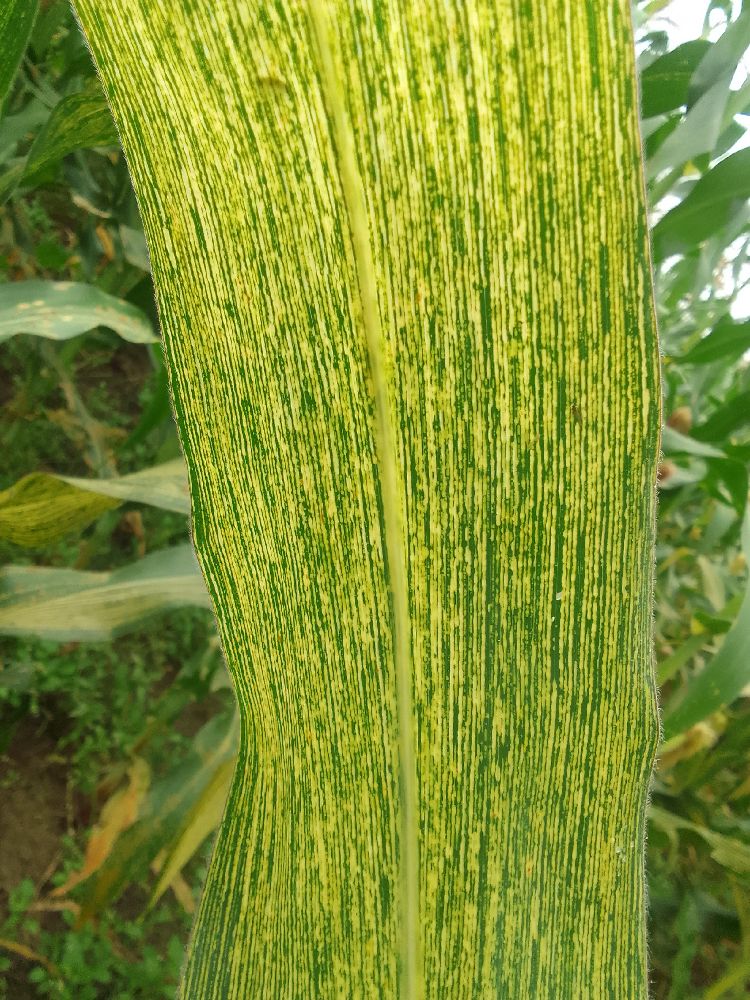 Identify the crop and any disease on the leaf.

maize, maize streak virus
